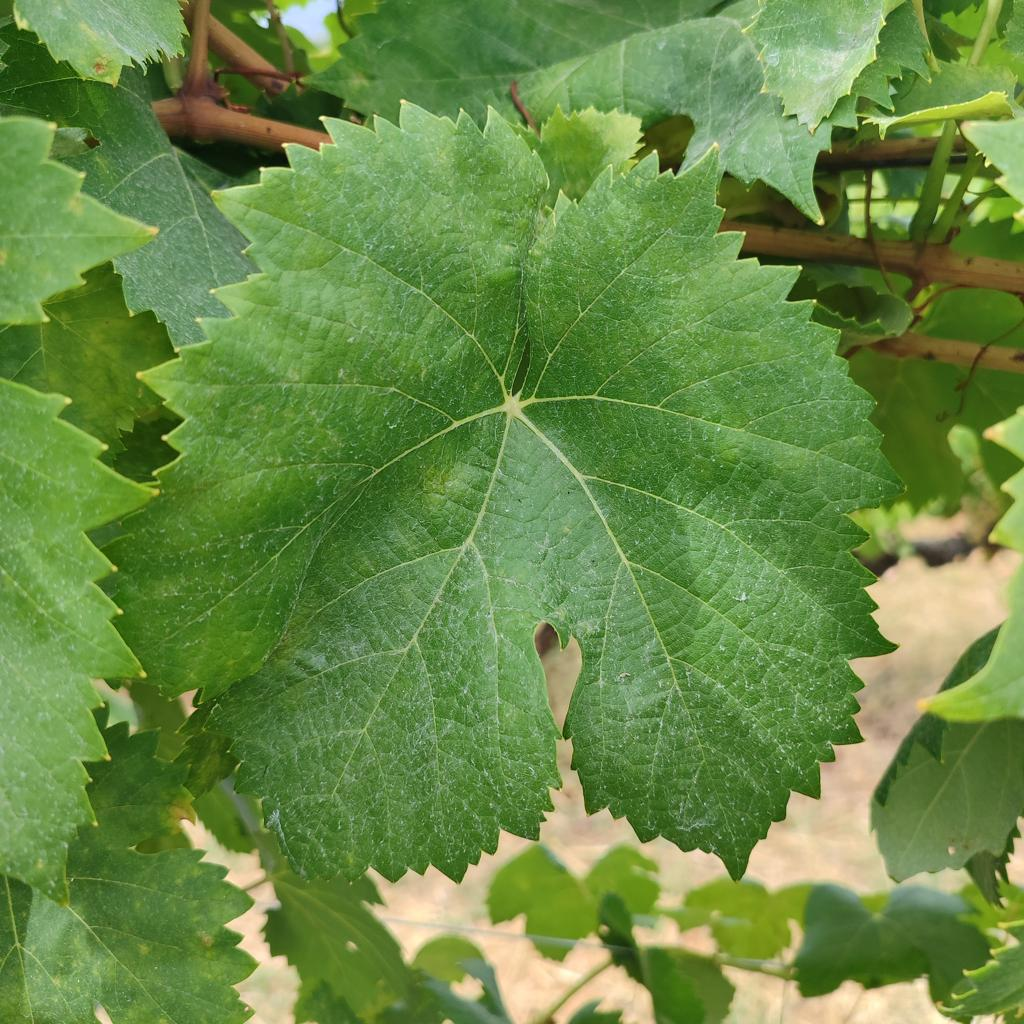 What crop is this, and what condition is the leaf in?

grapevine, healthy
